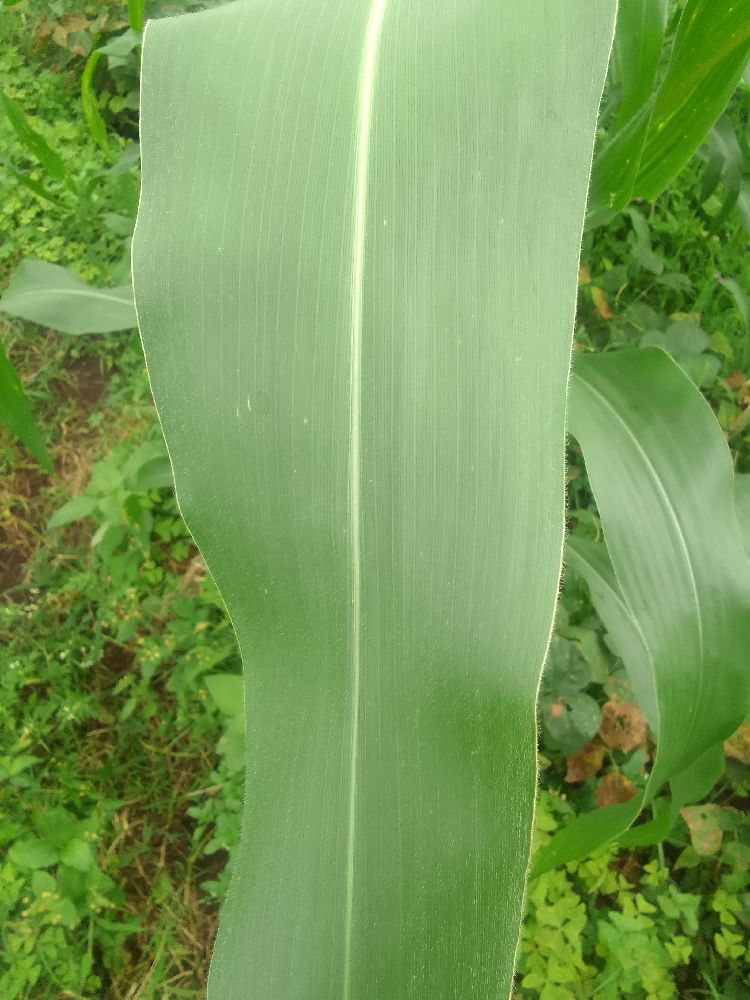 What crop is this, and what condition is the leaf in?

maize, healthy
